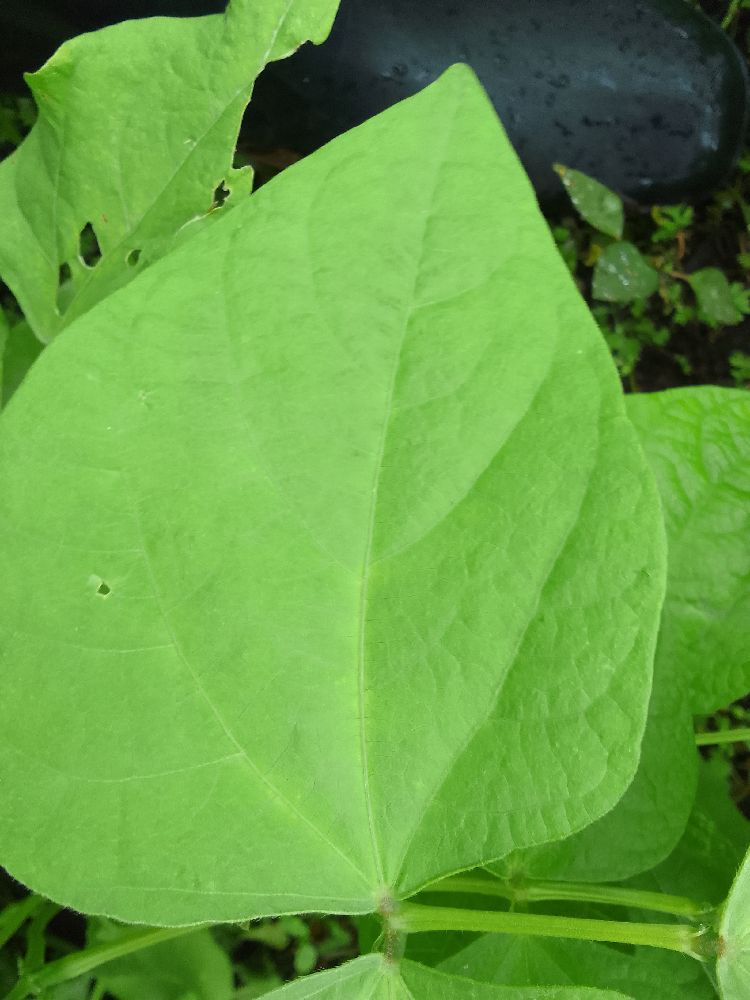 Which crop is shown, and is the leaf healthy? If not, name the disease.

common bean, healthy
